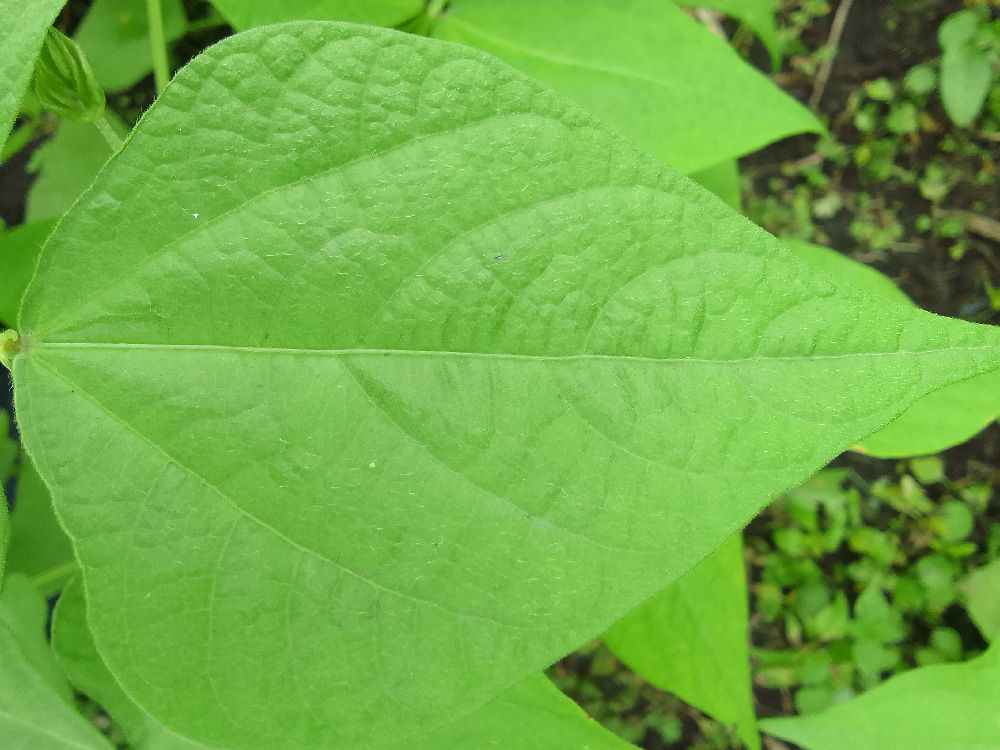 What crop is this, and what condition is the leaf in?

common bean, healthy
